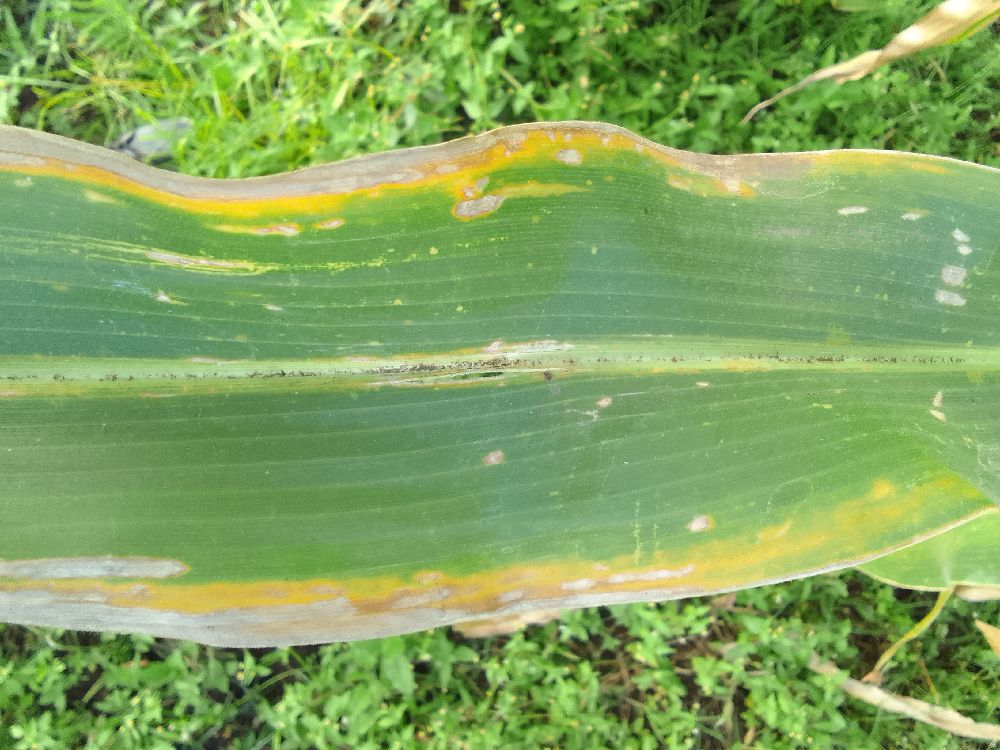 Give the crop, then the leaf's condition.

maize, maize lethal necrosis
